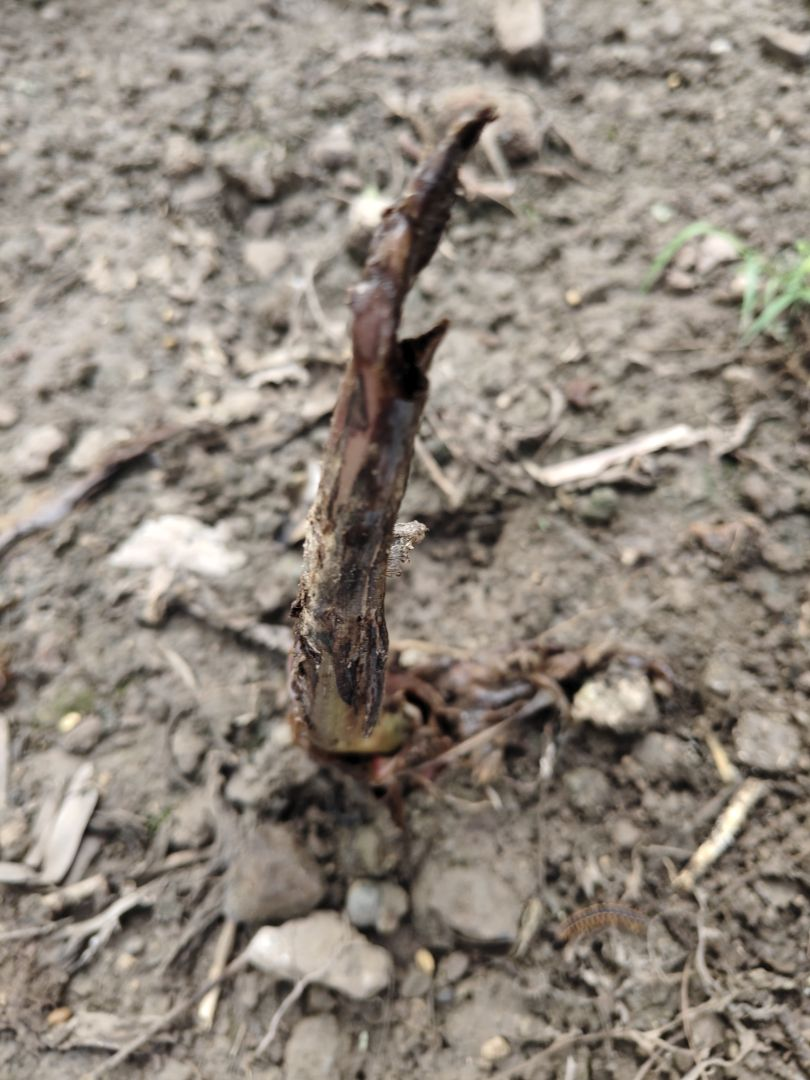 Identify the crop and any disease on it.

taro, root rot
